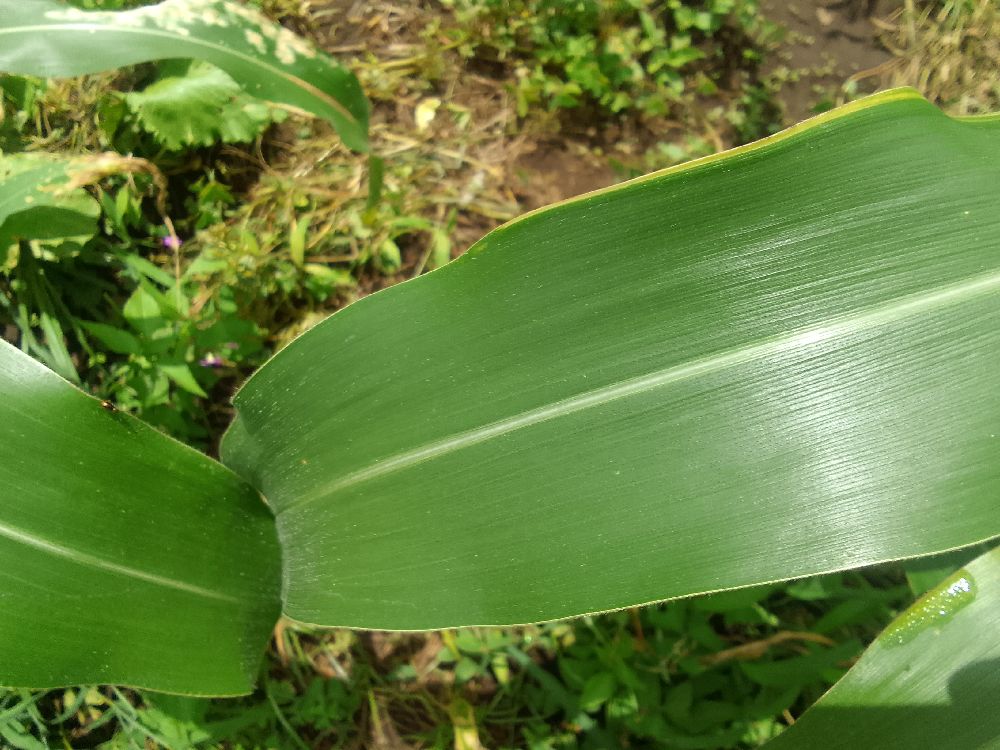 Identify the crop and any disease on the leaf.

maize, healthy
